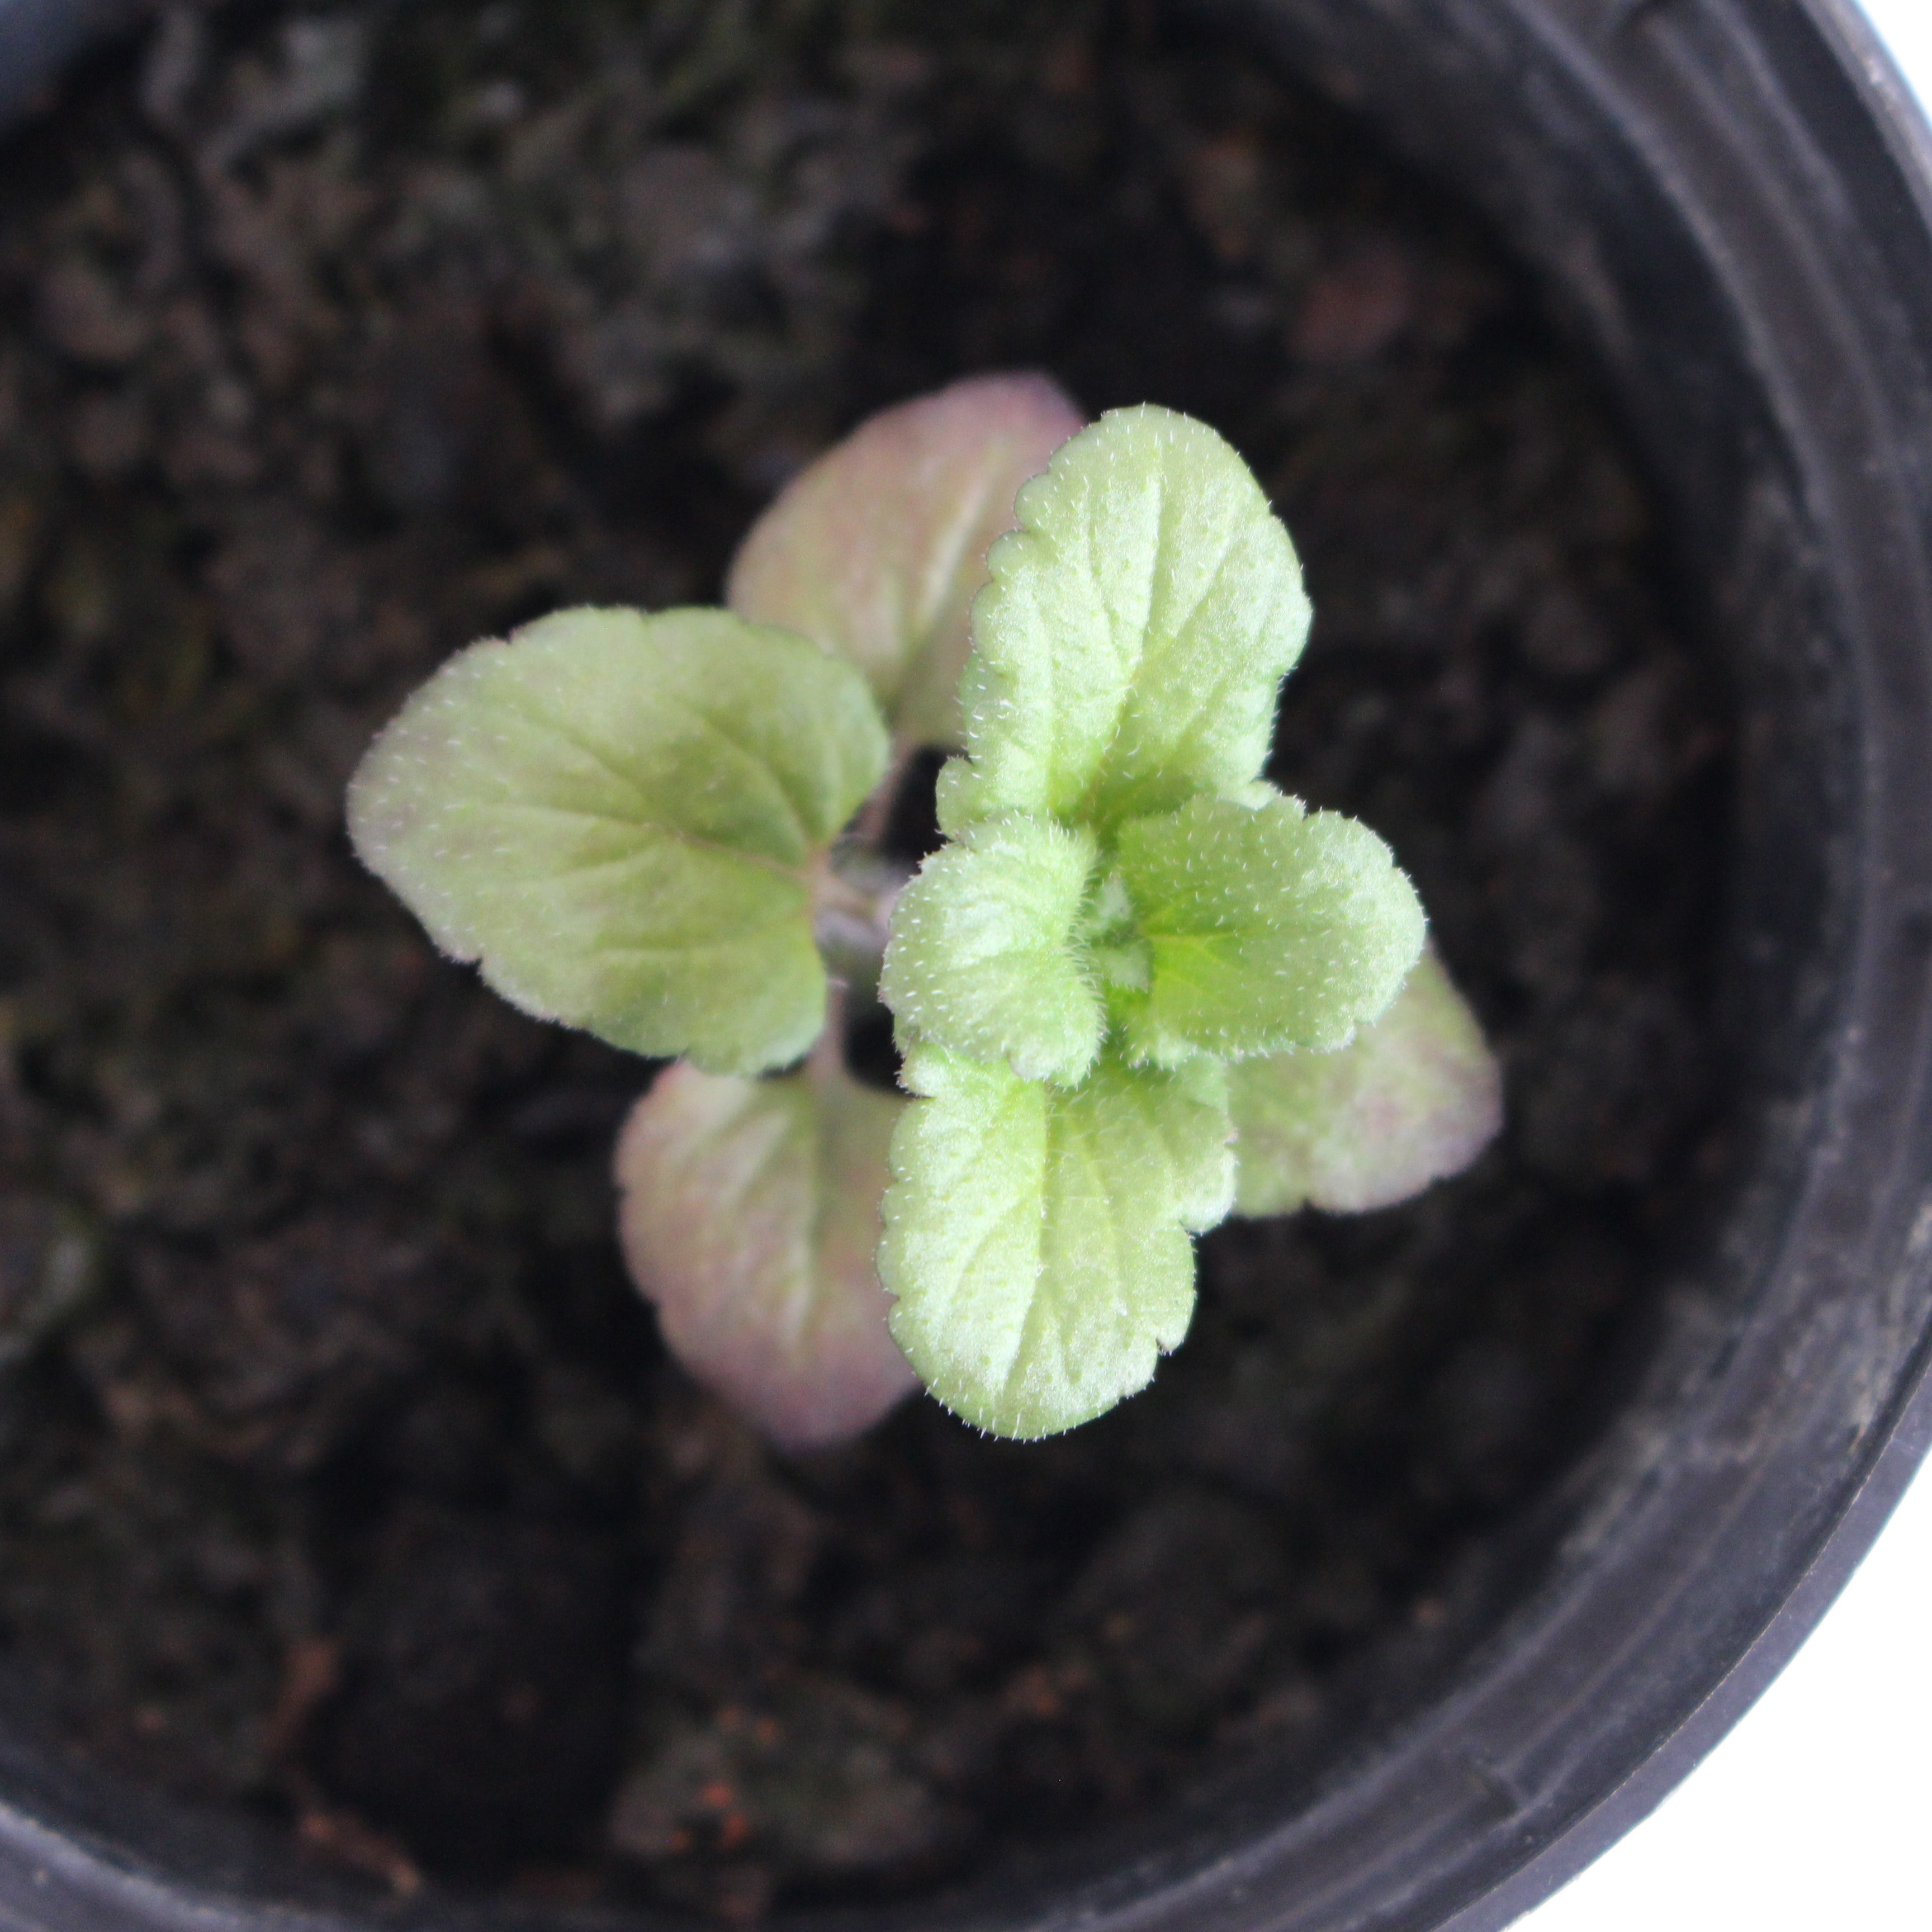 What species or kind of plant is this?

Veronica persica
